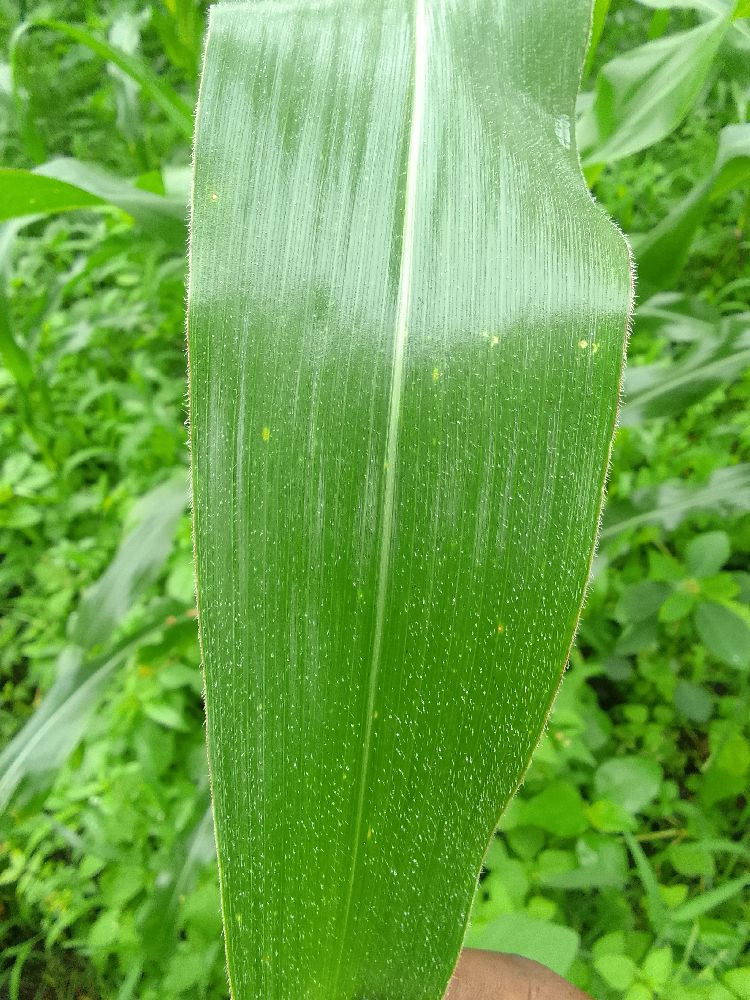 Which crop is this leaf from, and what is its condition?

maize, healthy
